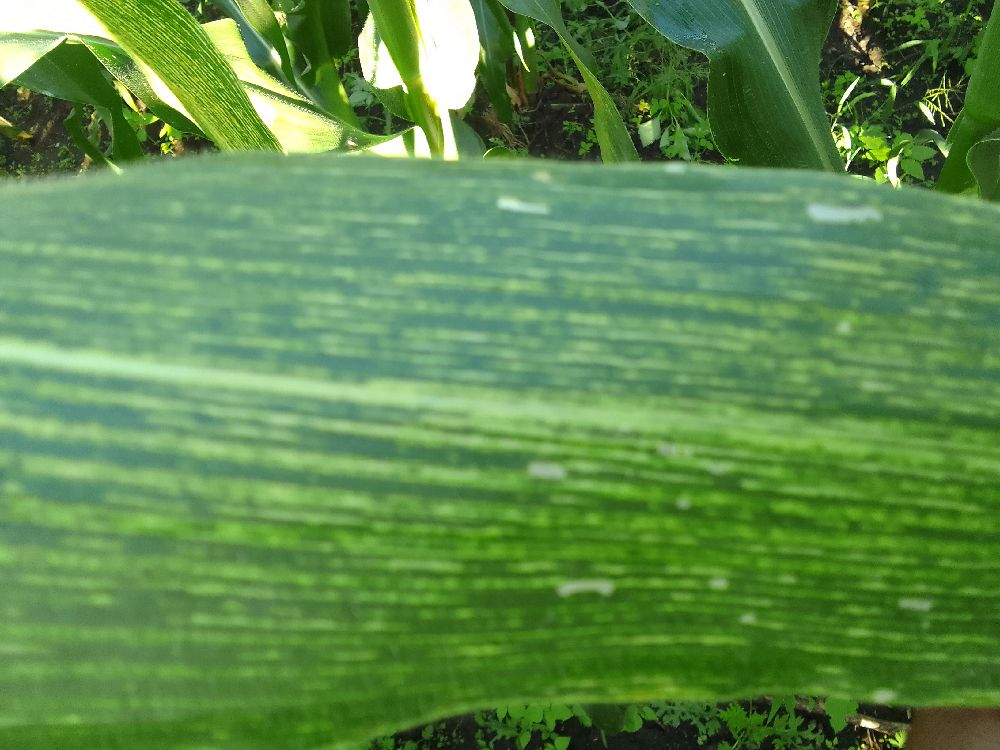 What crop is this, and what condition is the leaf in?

maize, maize streak virus
